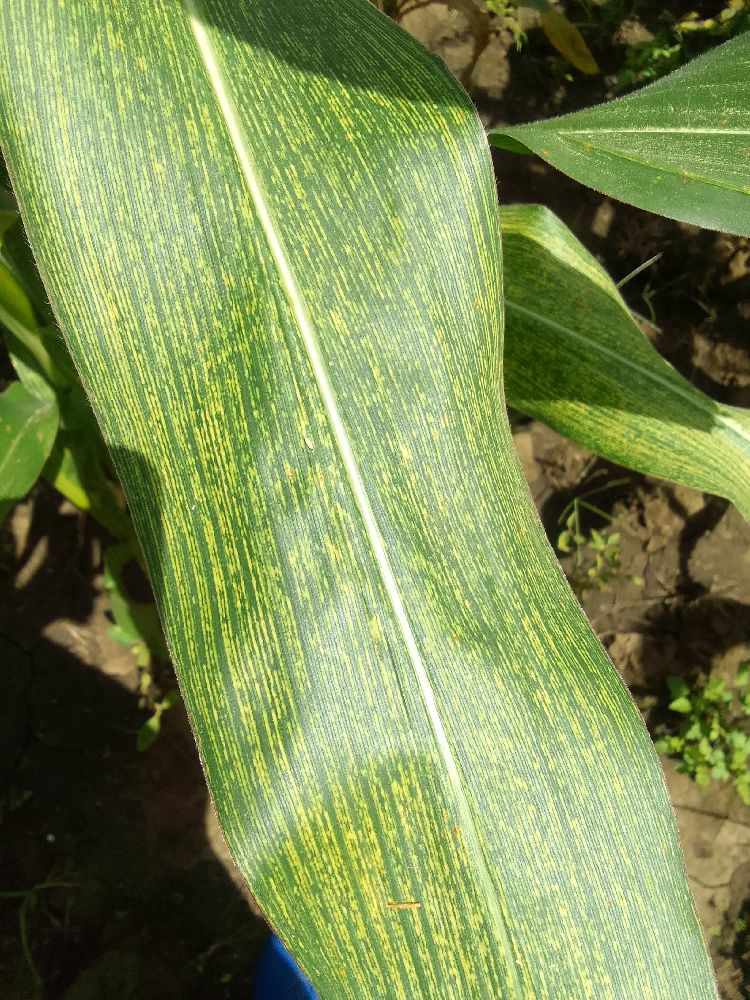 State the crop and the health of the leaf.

maize, maize streak virus
